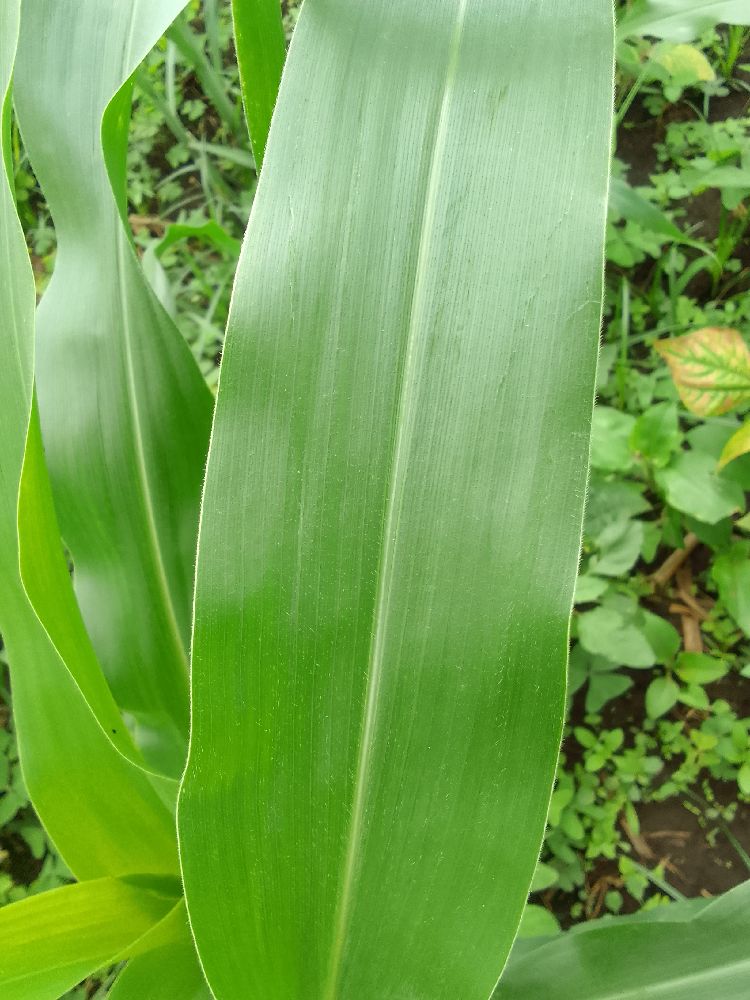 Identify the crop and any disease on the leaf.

maize, healthy
